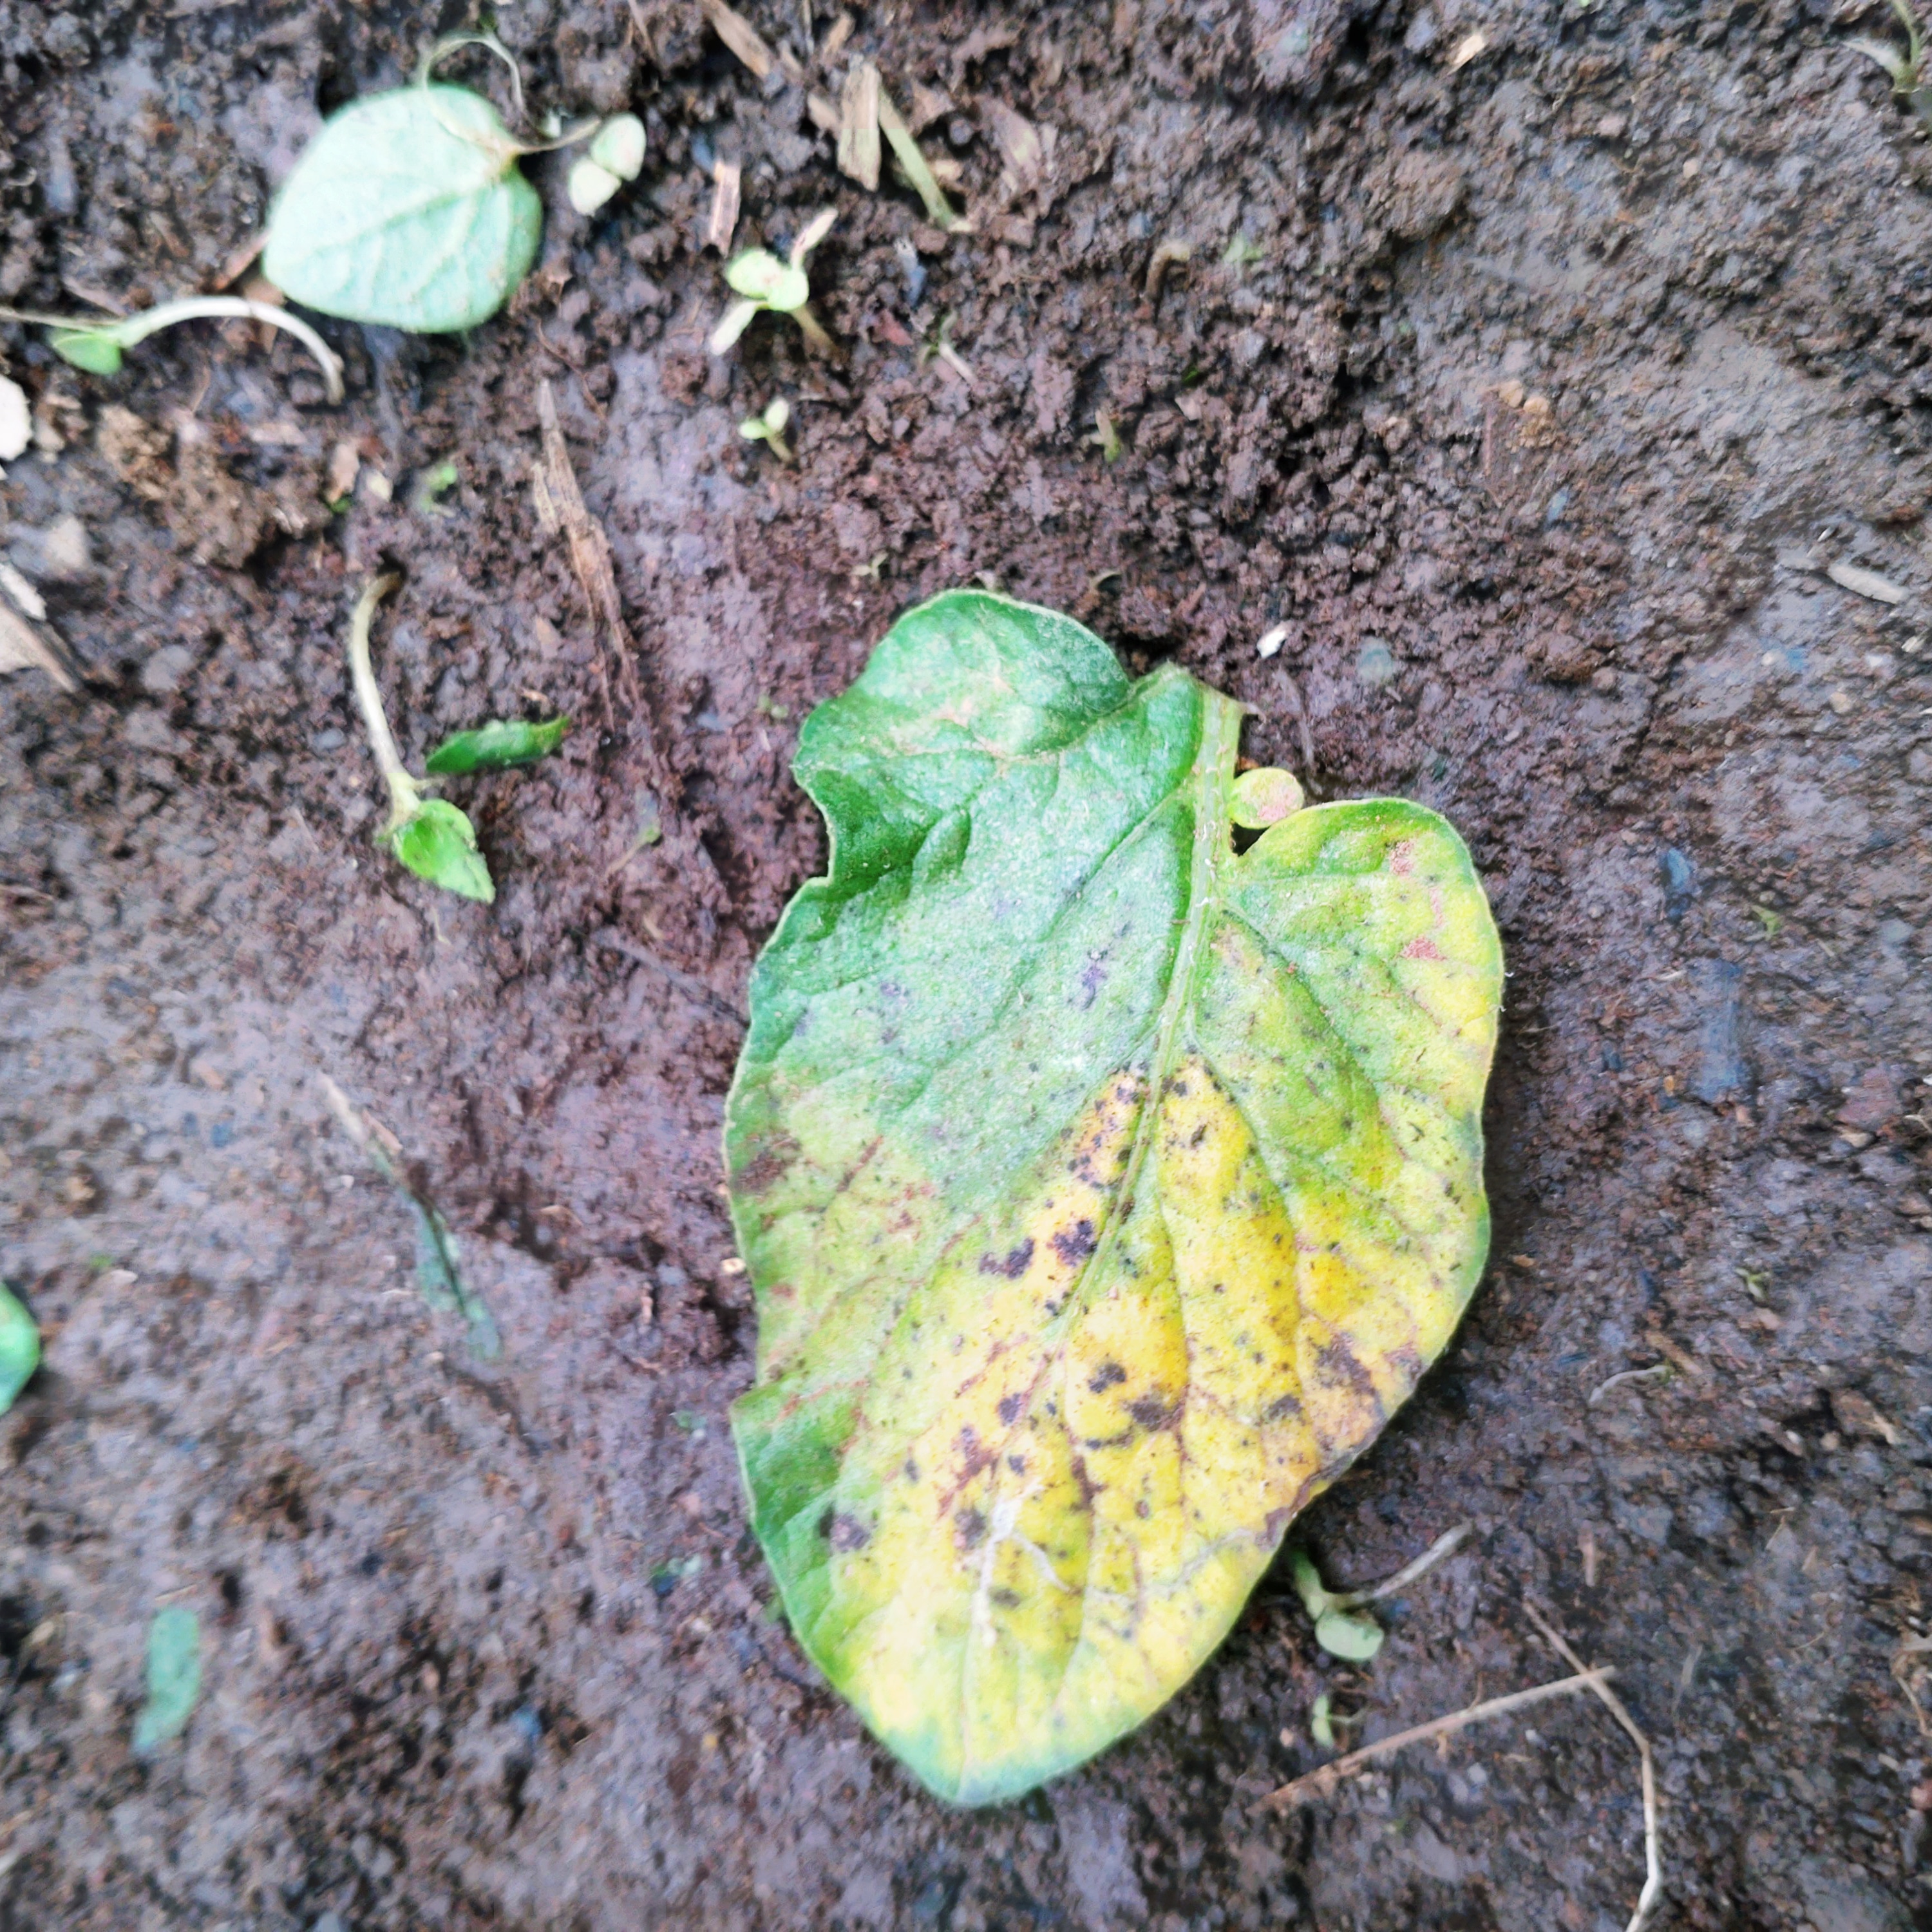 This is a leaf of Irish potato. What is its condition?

late blight
